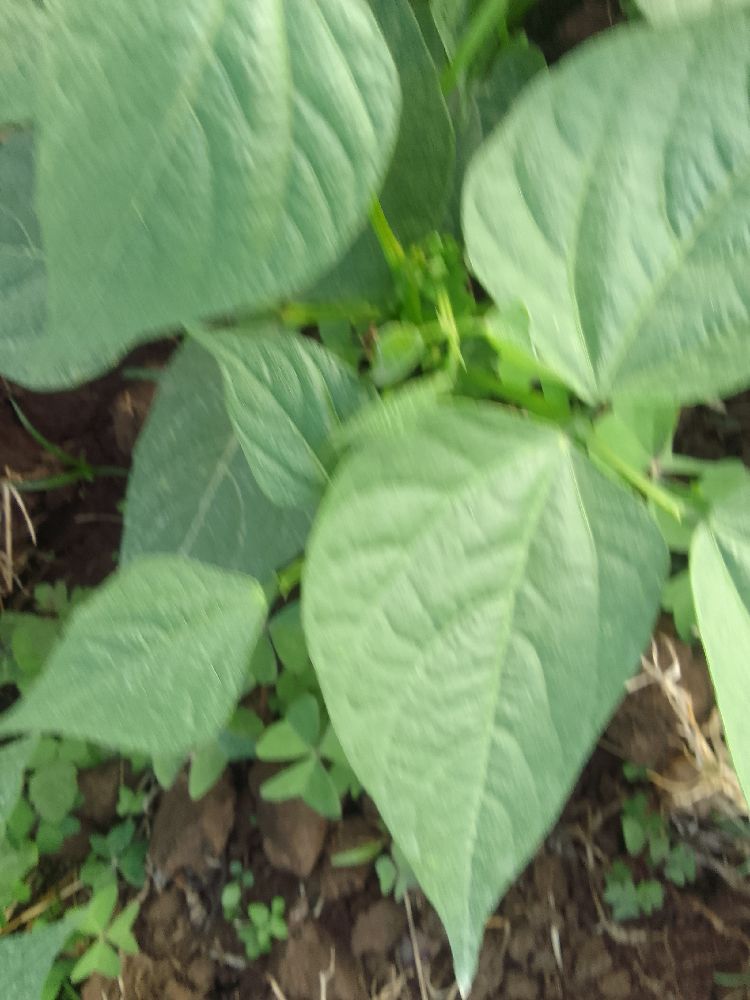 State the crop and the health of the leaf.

common bean, healthy
